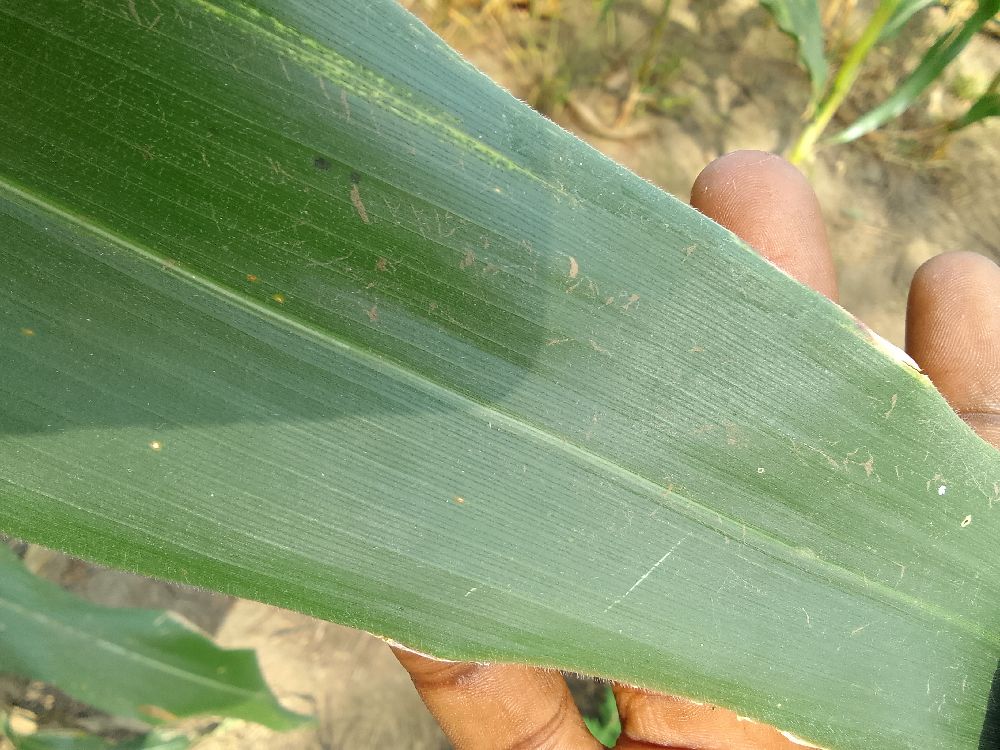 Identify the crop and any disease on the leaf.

maize, healthy
